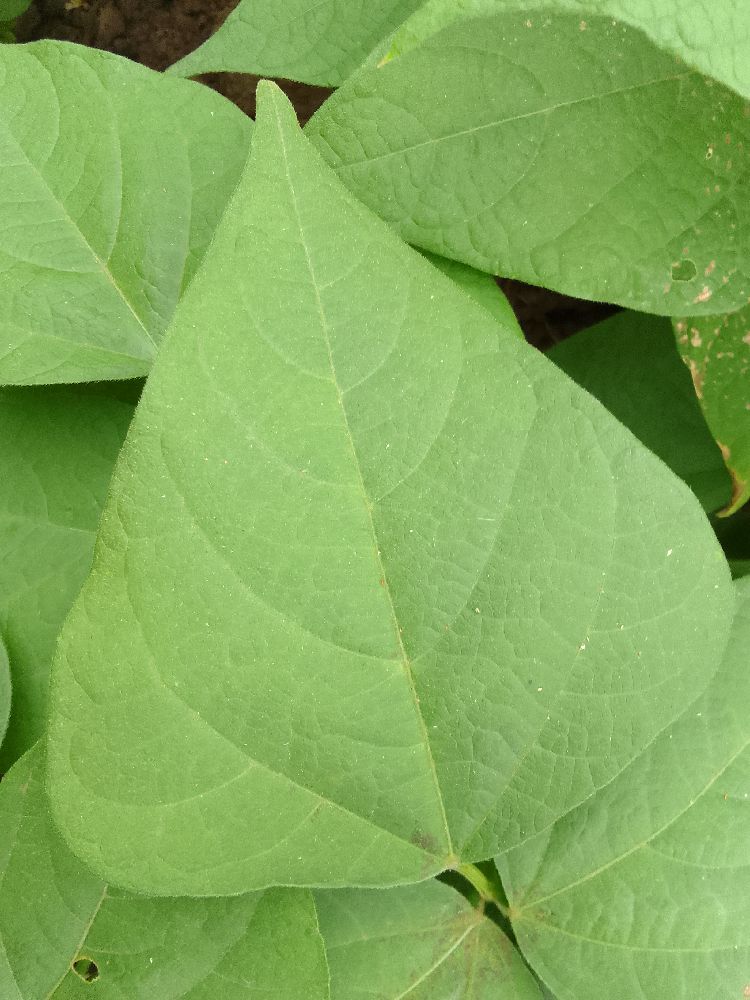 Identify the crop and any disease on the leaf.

common bean, healthy
